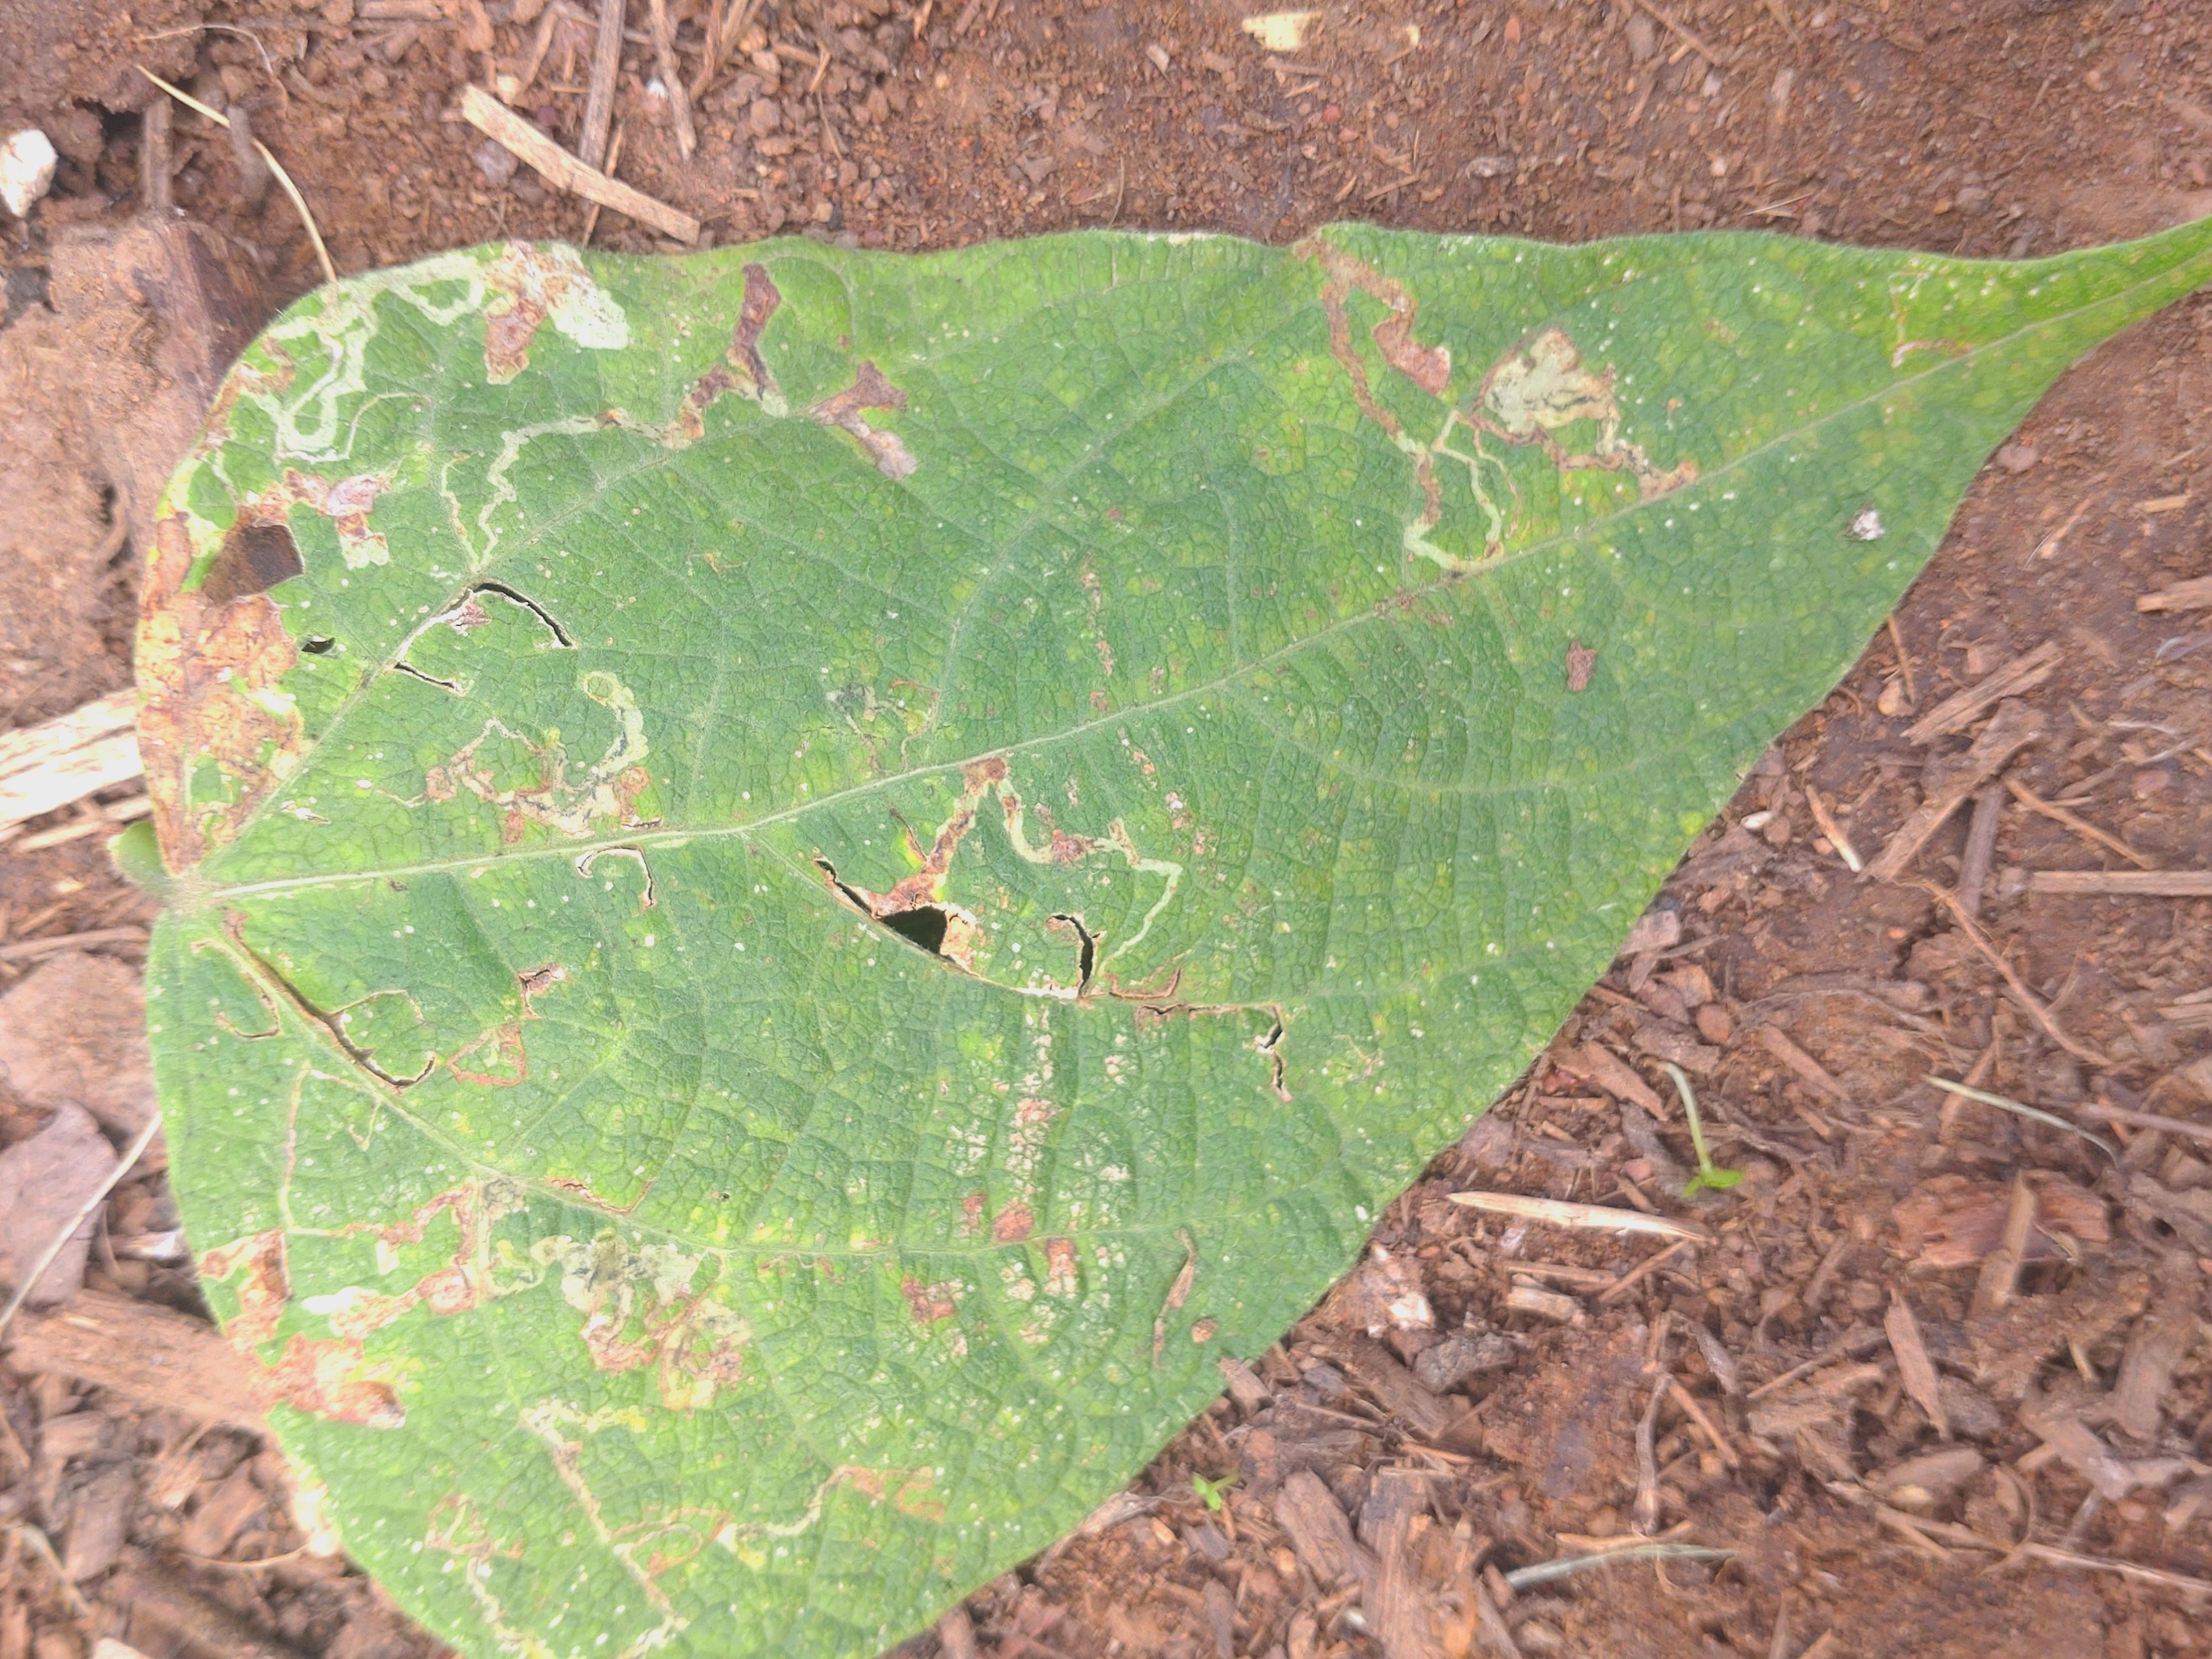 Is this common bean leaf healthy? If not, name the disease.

anthracnose
